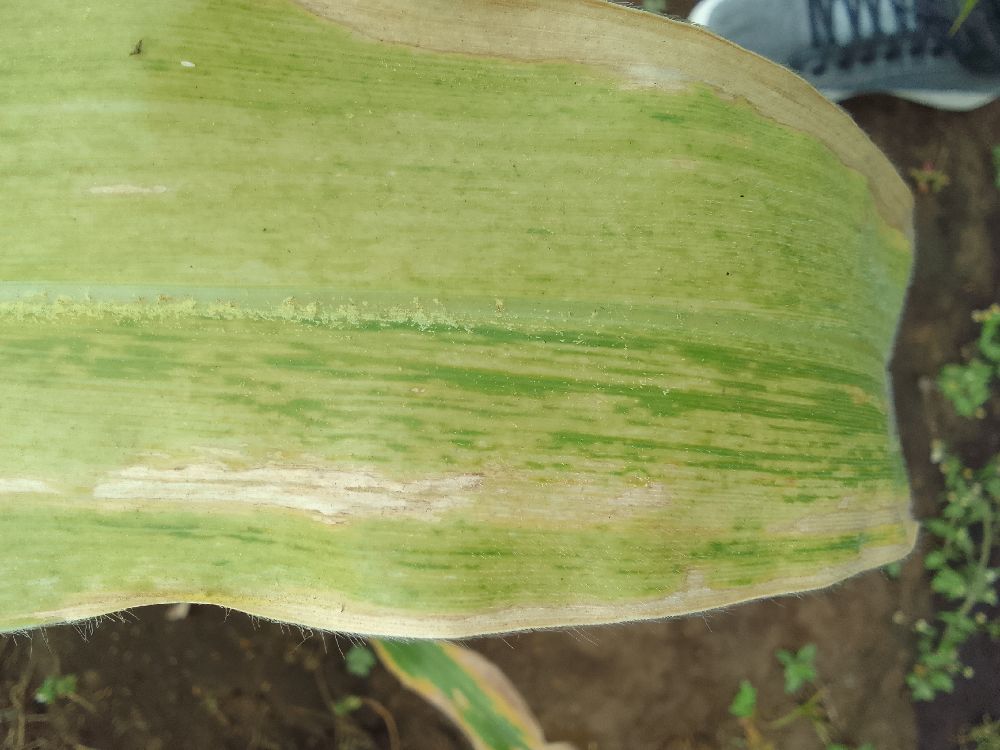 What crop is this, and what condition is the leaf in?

maize, maize lethal necrosis
